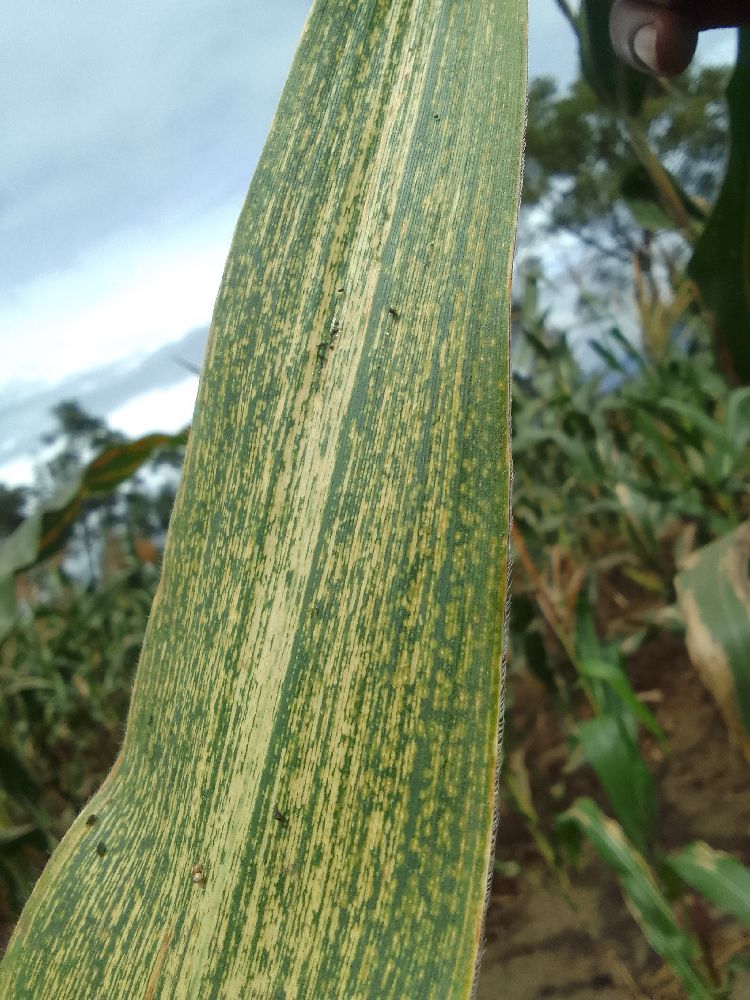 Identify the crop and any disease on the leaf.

maize, maize streak virus
